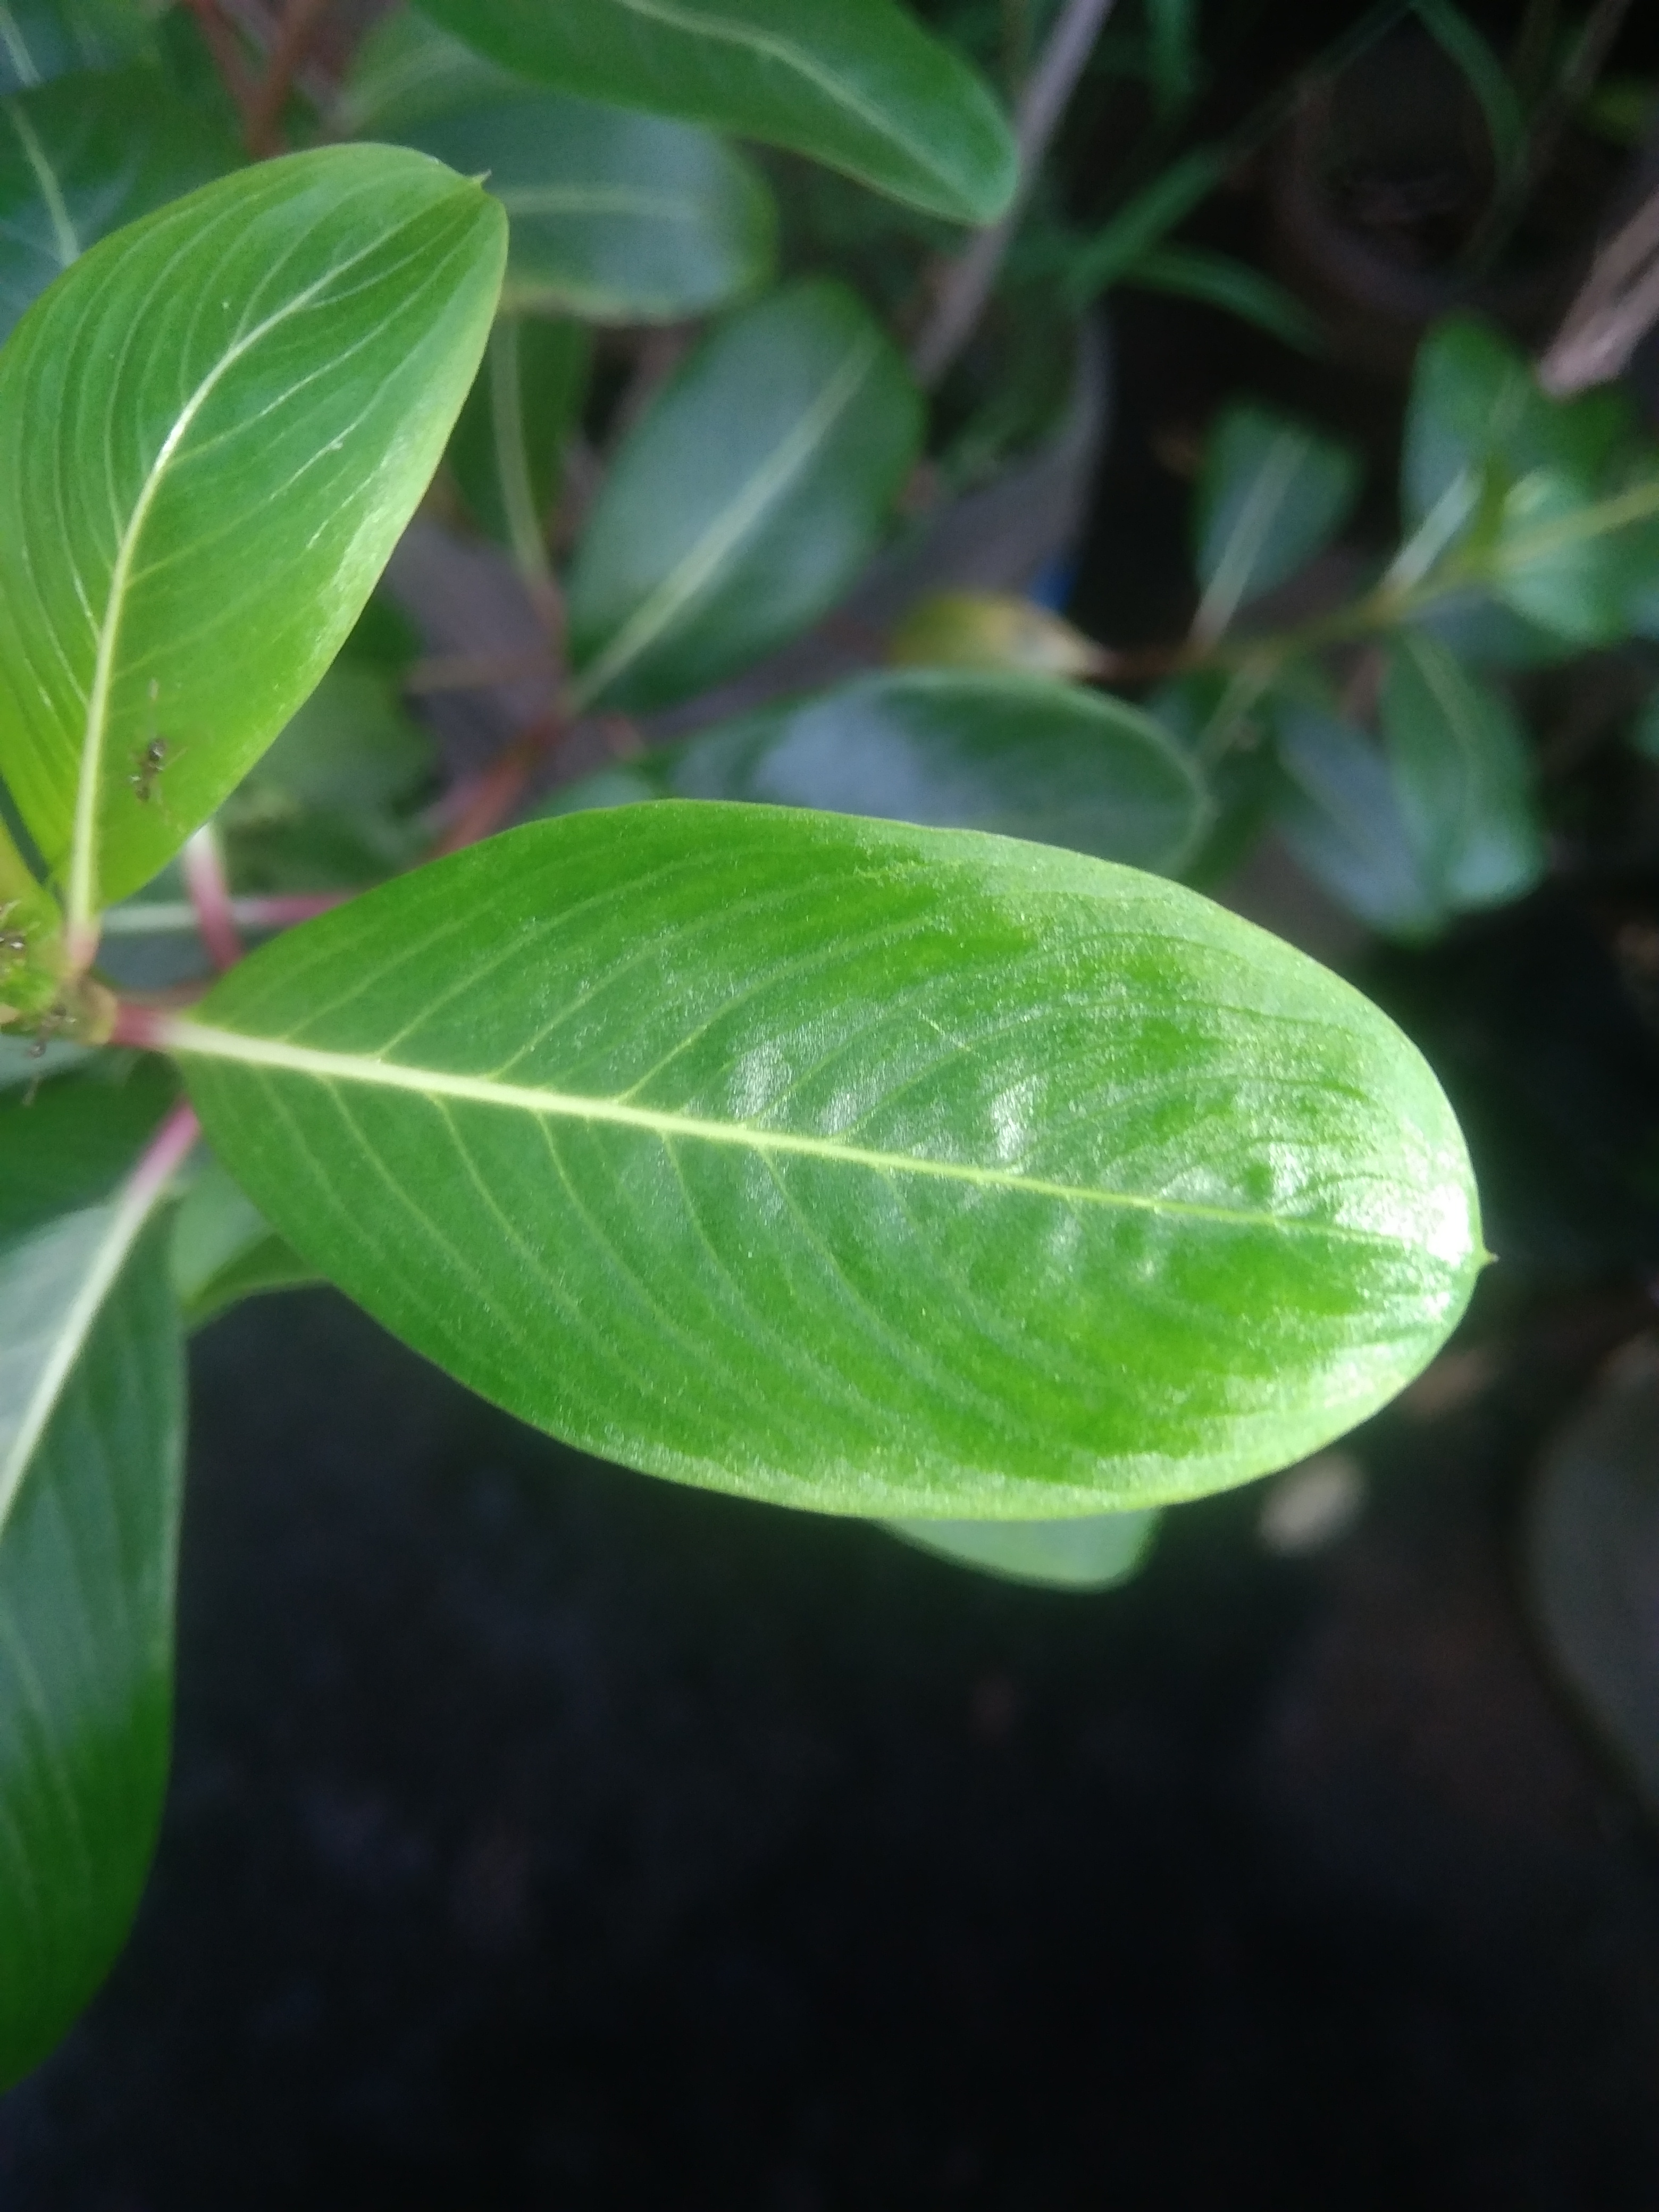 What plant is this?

rose periwinkle
